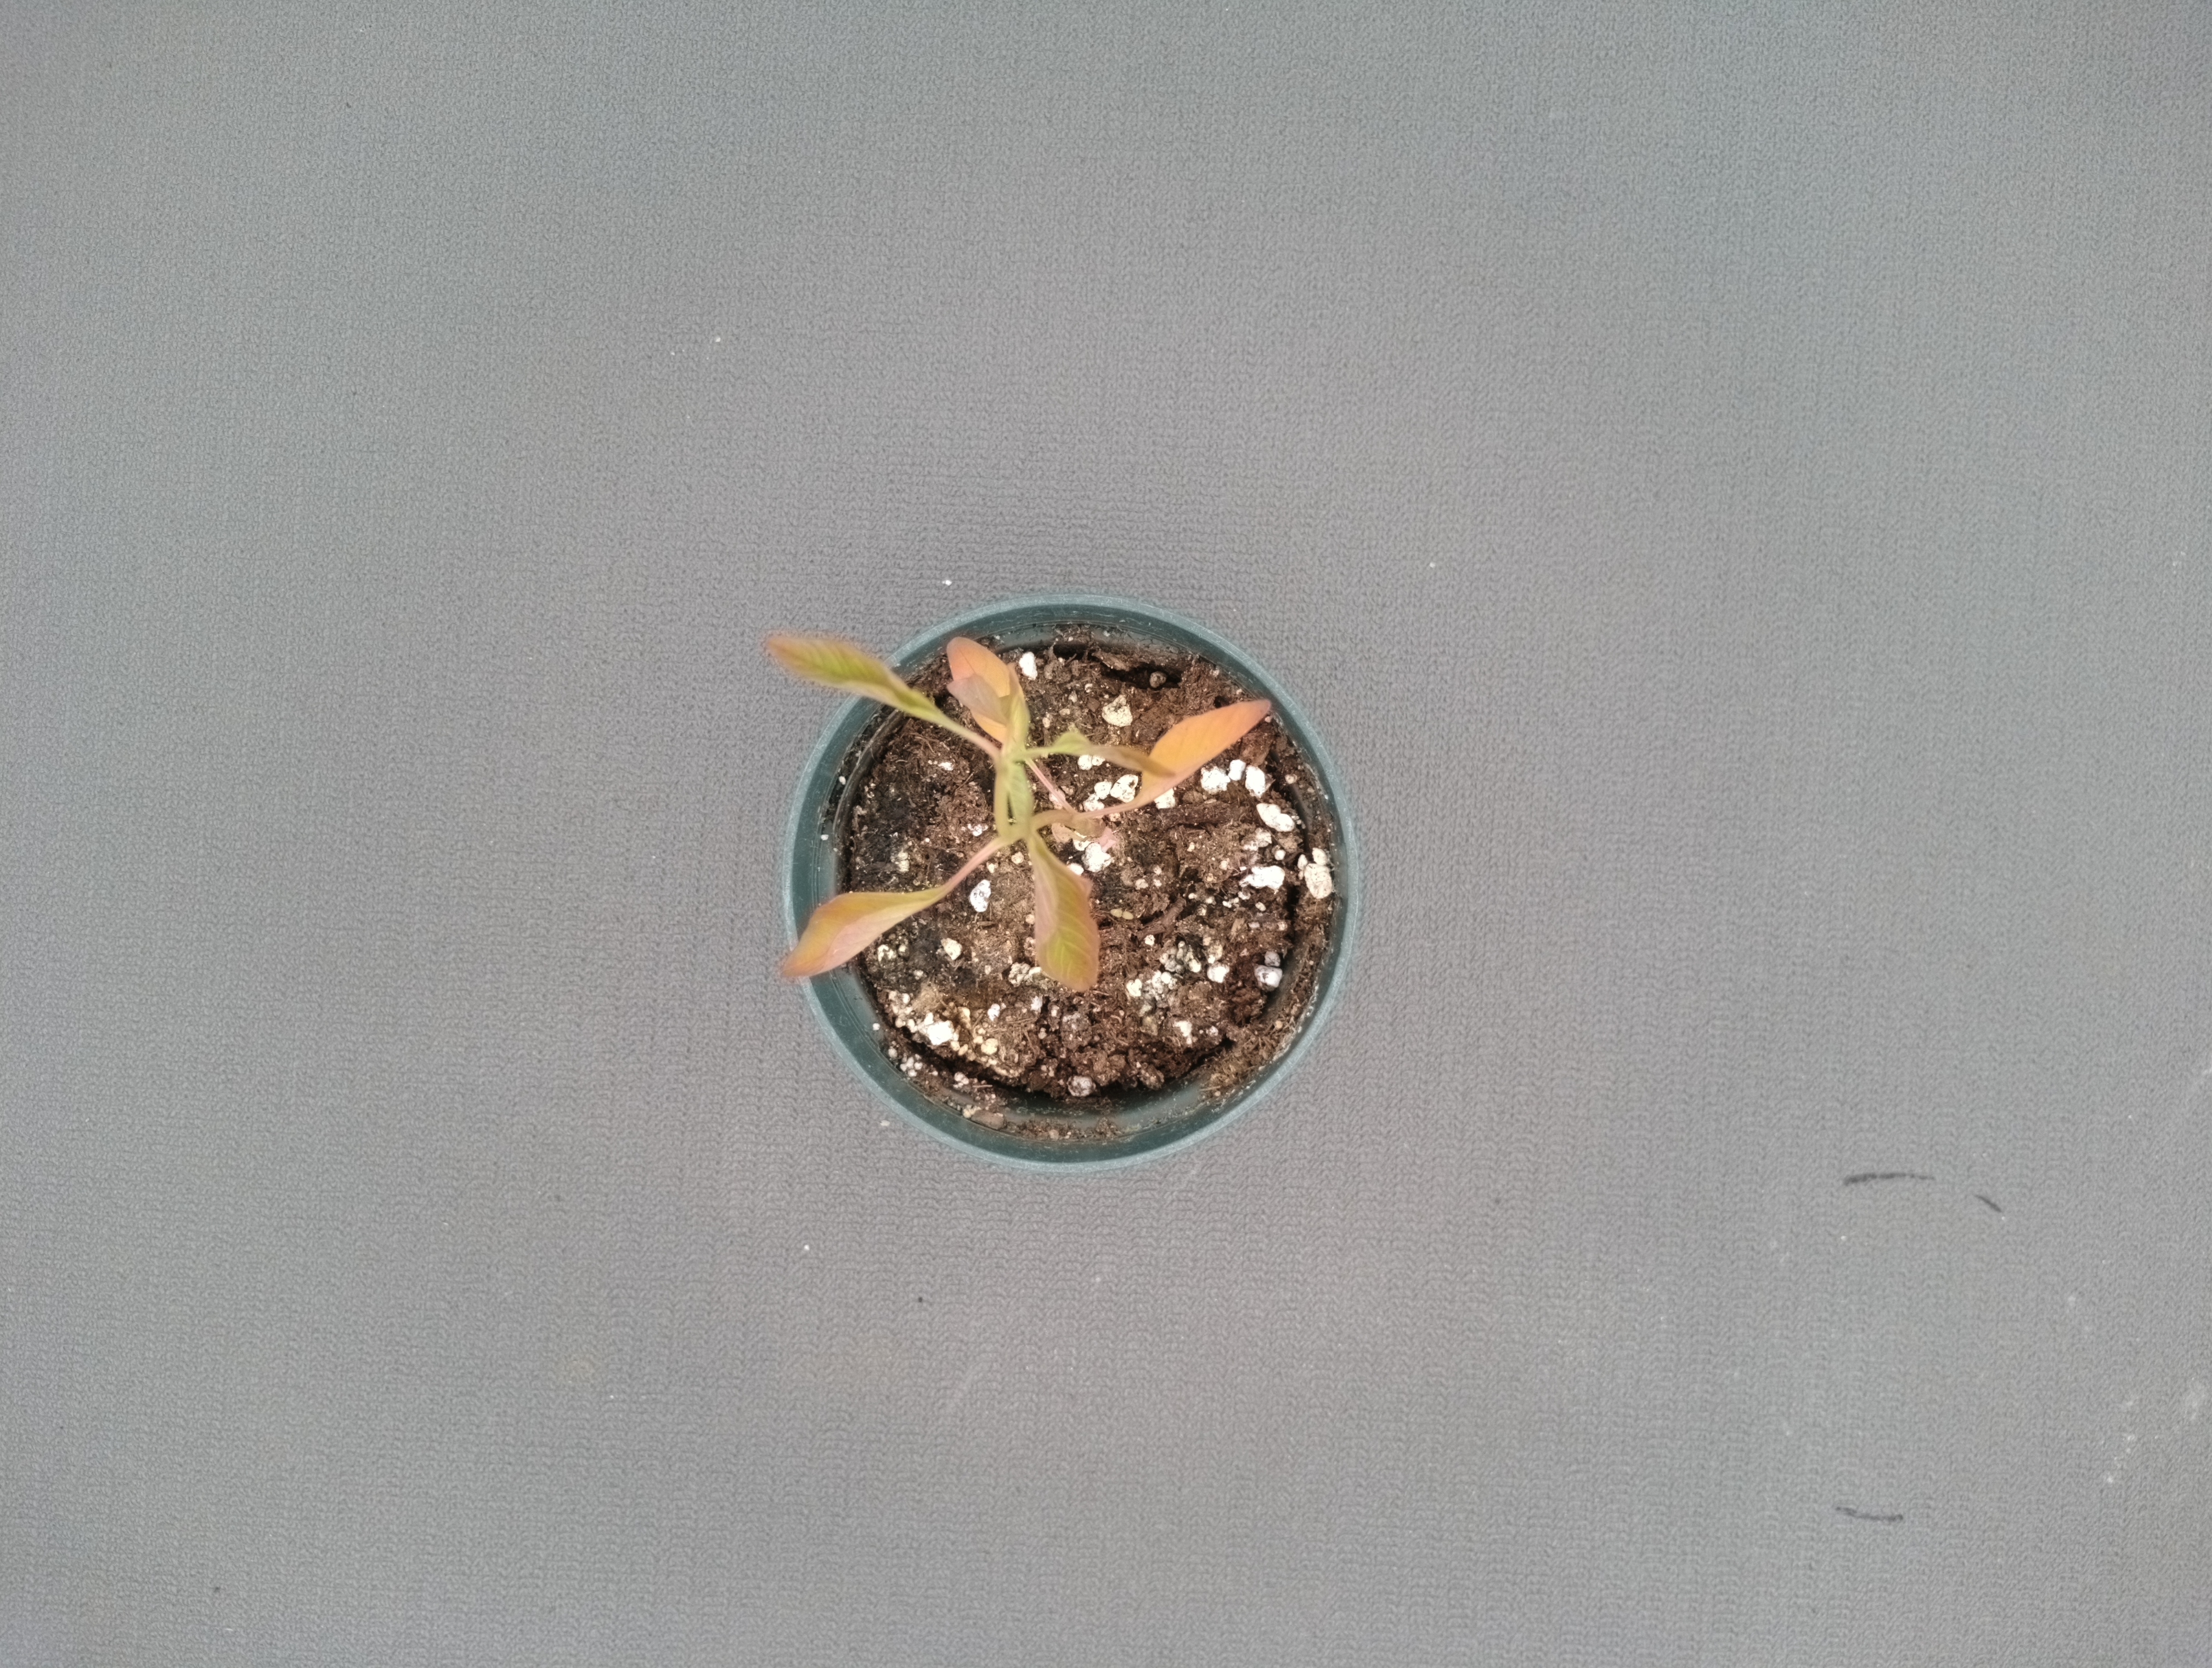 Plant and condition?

waterhemp, epinasty
